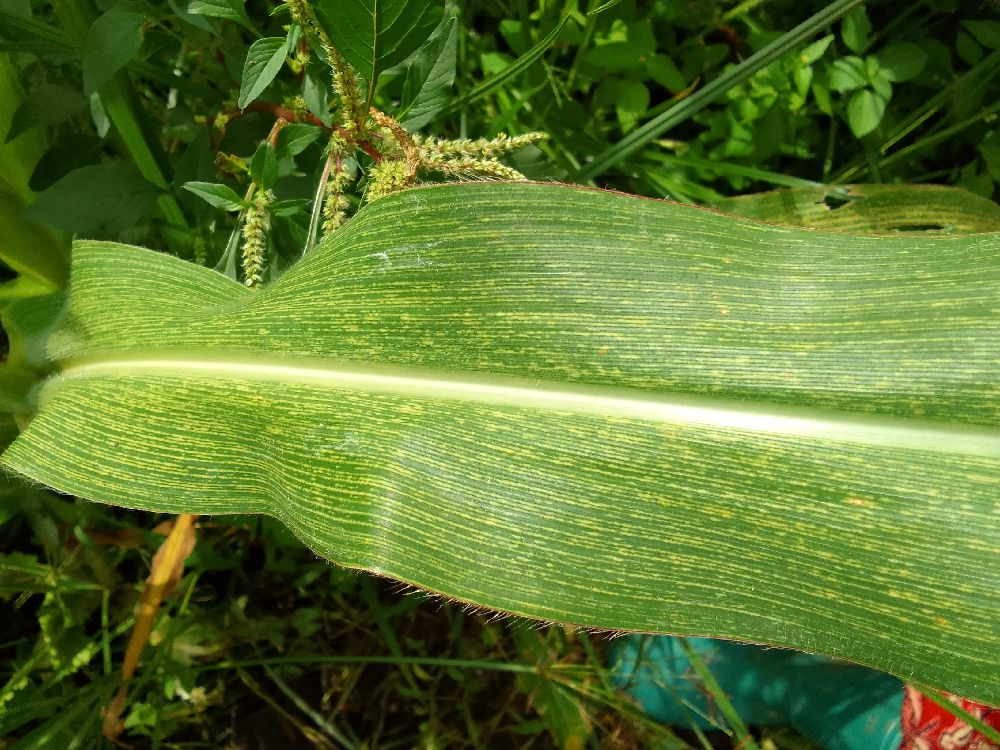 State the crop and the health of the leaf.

maize, maize streak virus
